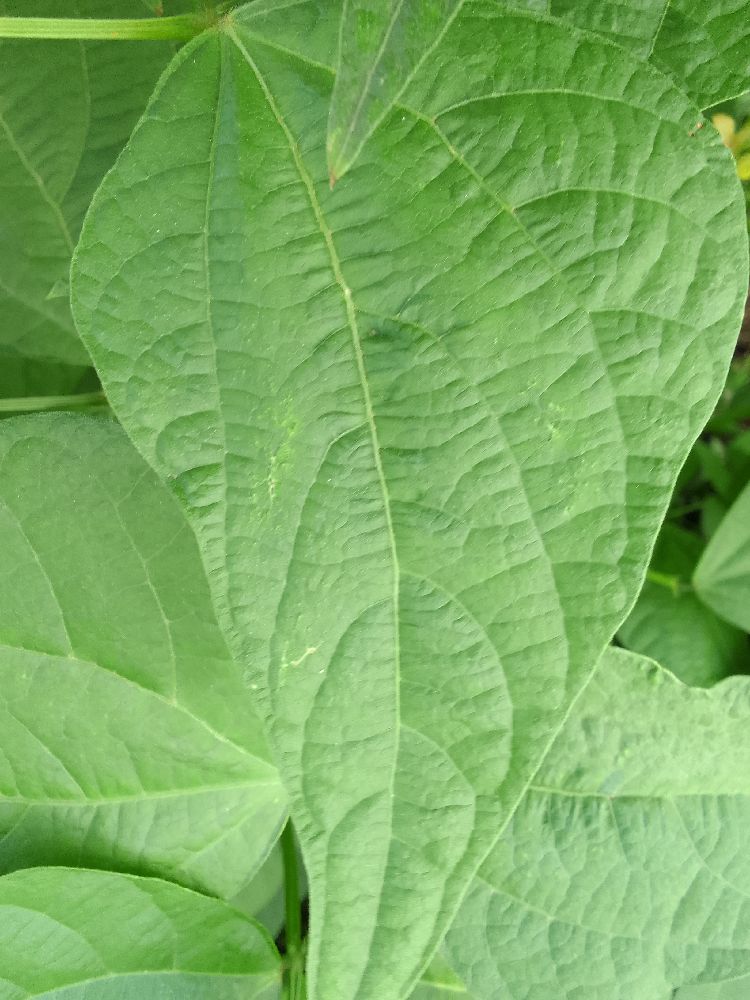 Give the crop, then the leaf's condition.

common bean, healthy
